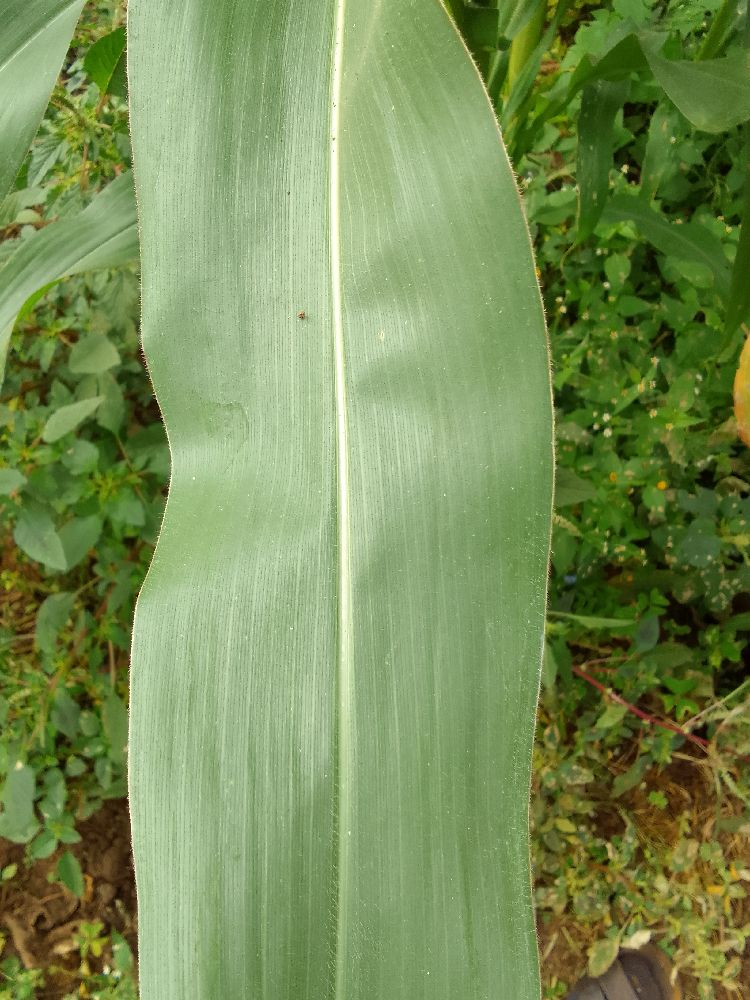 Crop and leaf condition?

maize, healthy
